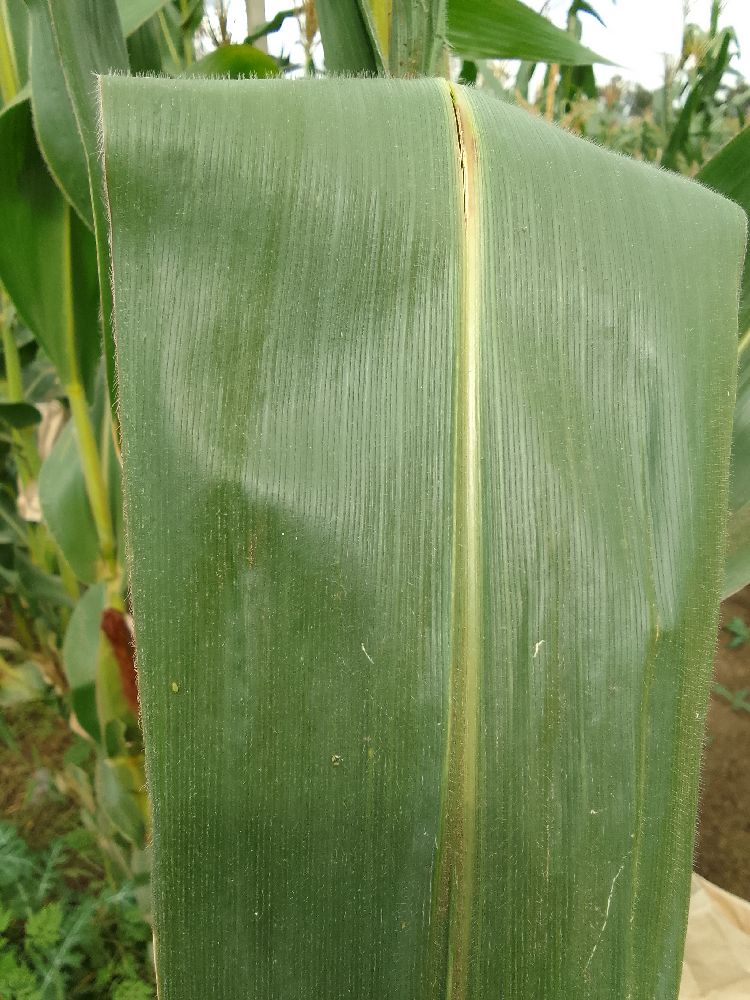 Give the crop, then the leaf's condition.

maize, healthy
